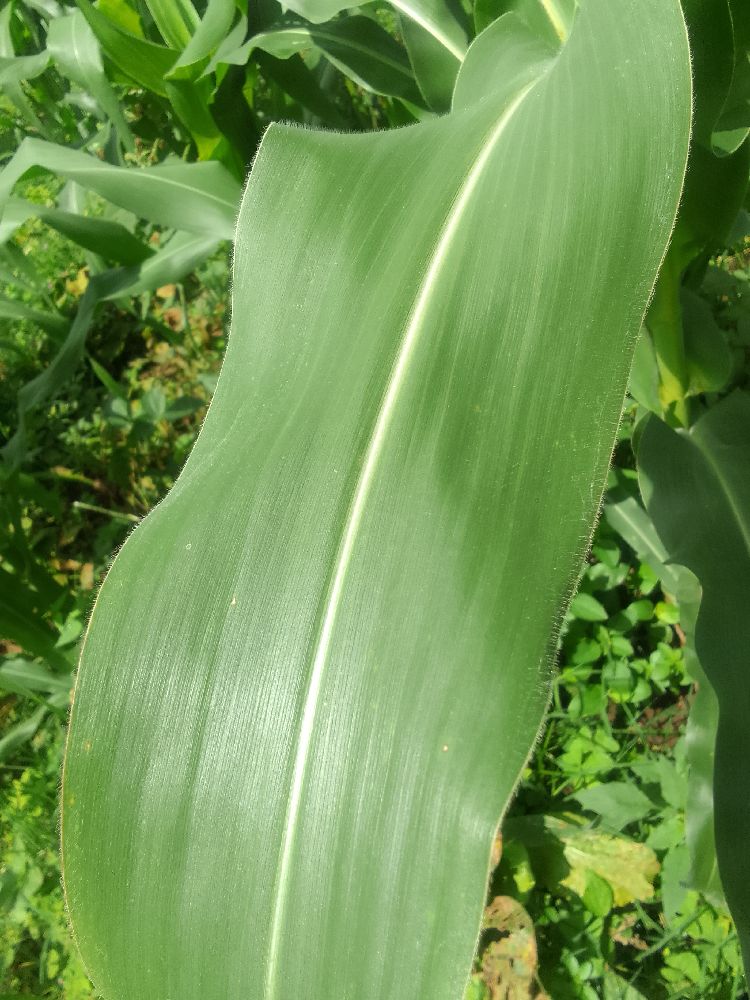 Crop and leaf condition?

maize, healthy
